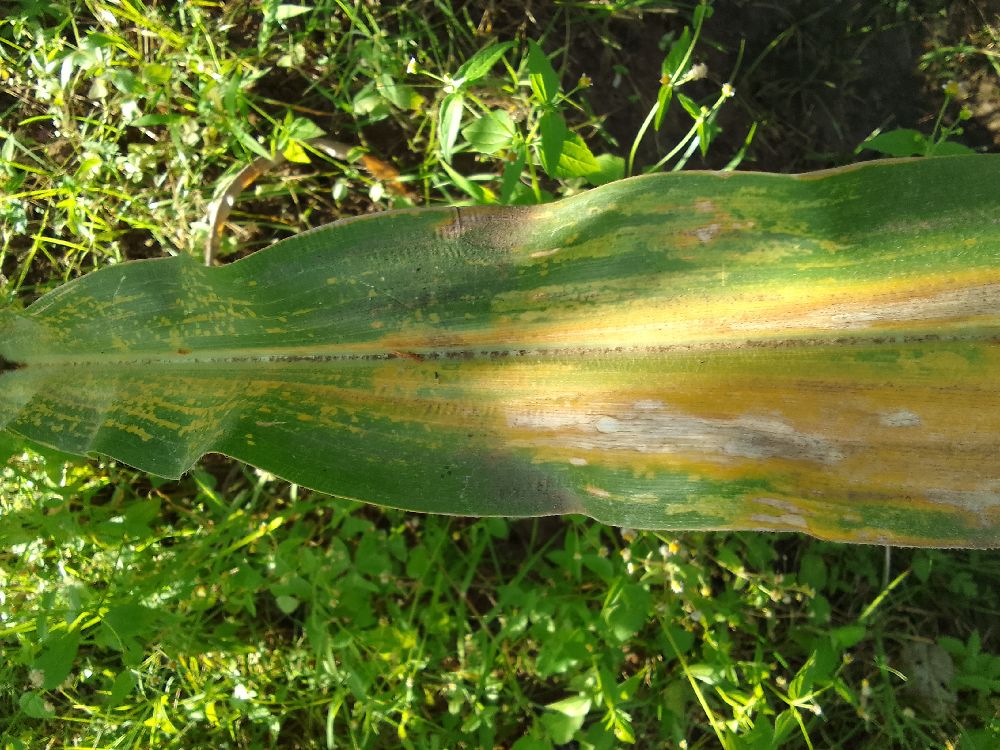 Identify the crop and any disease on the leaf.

maize, maize lethal necrosis
